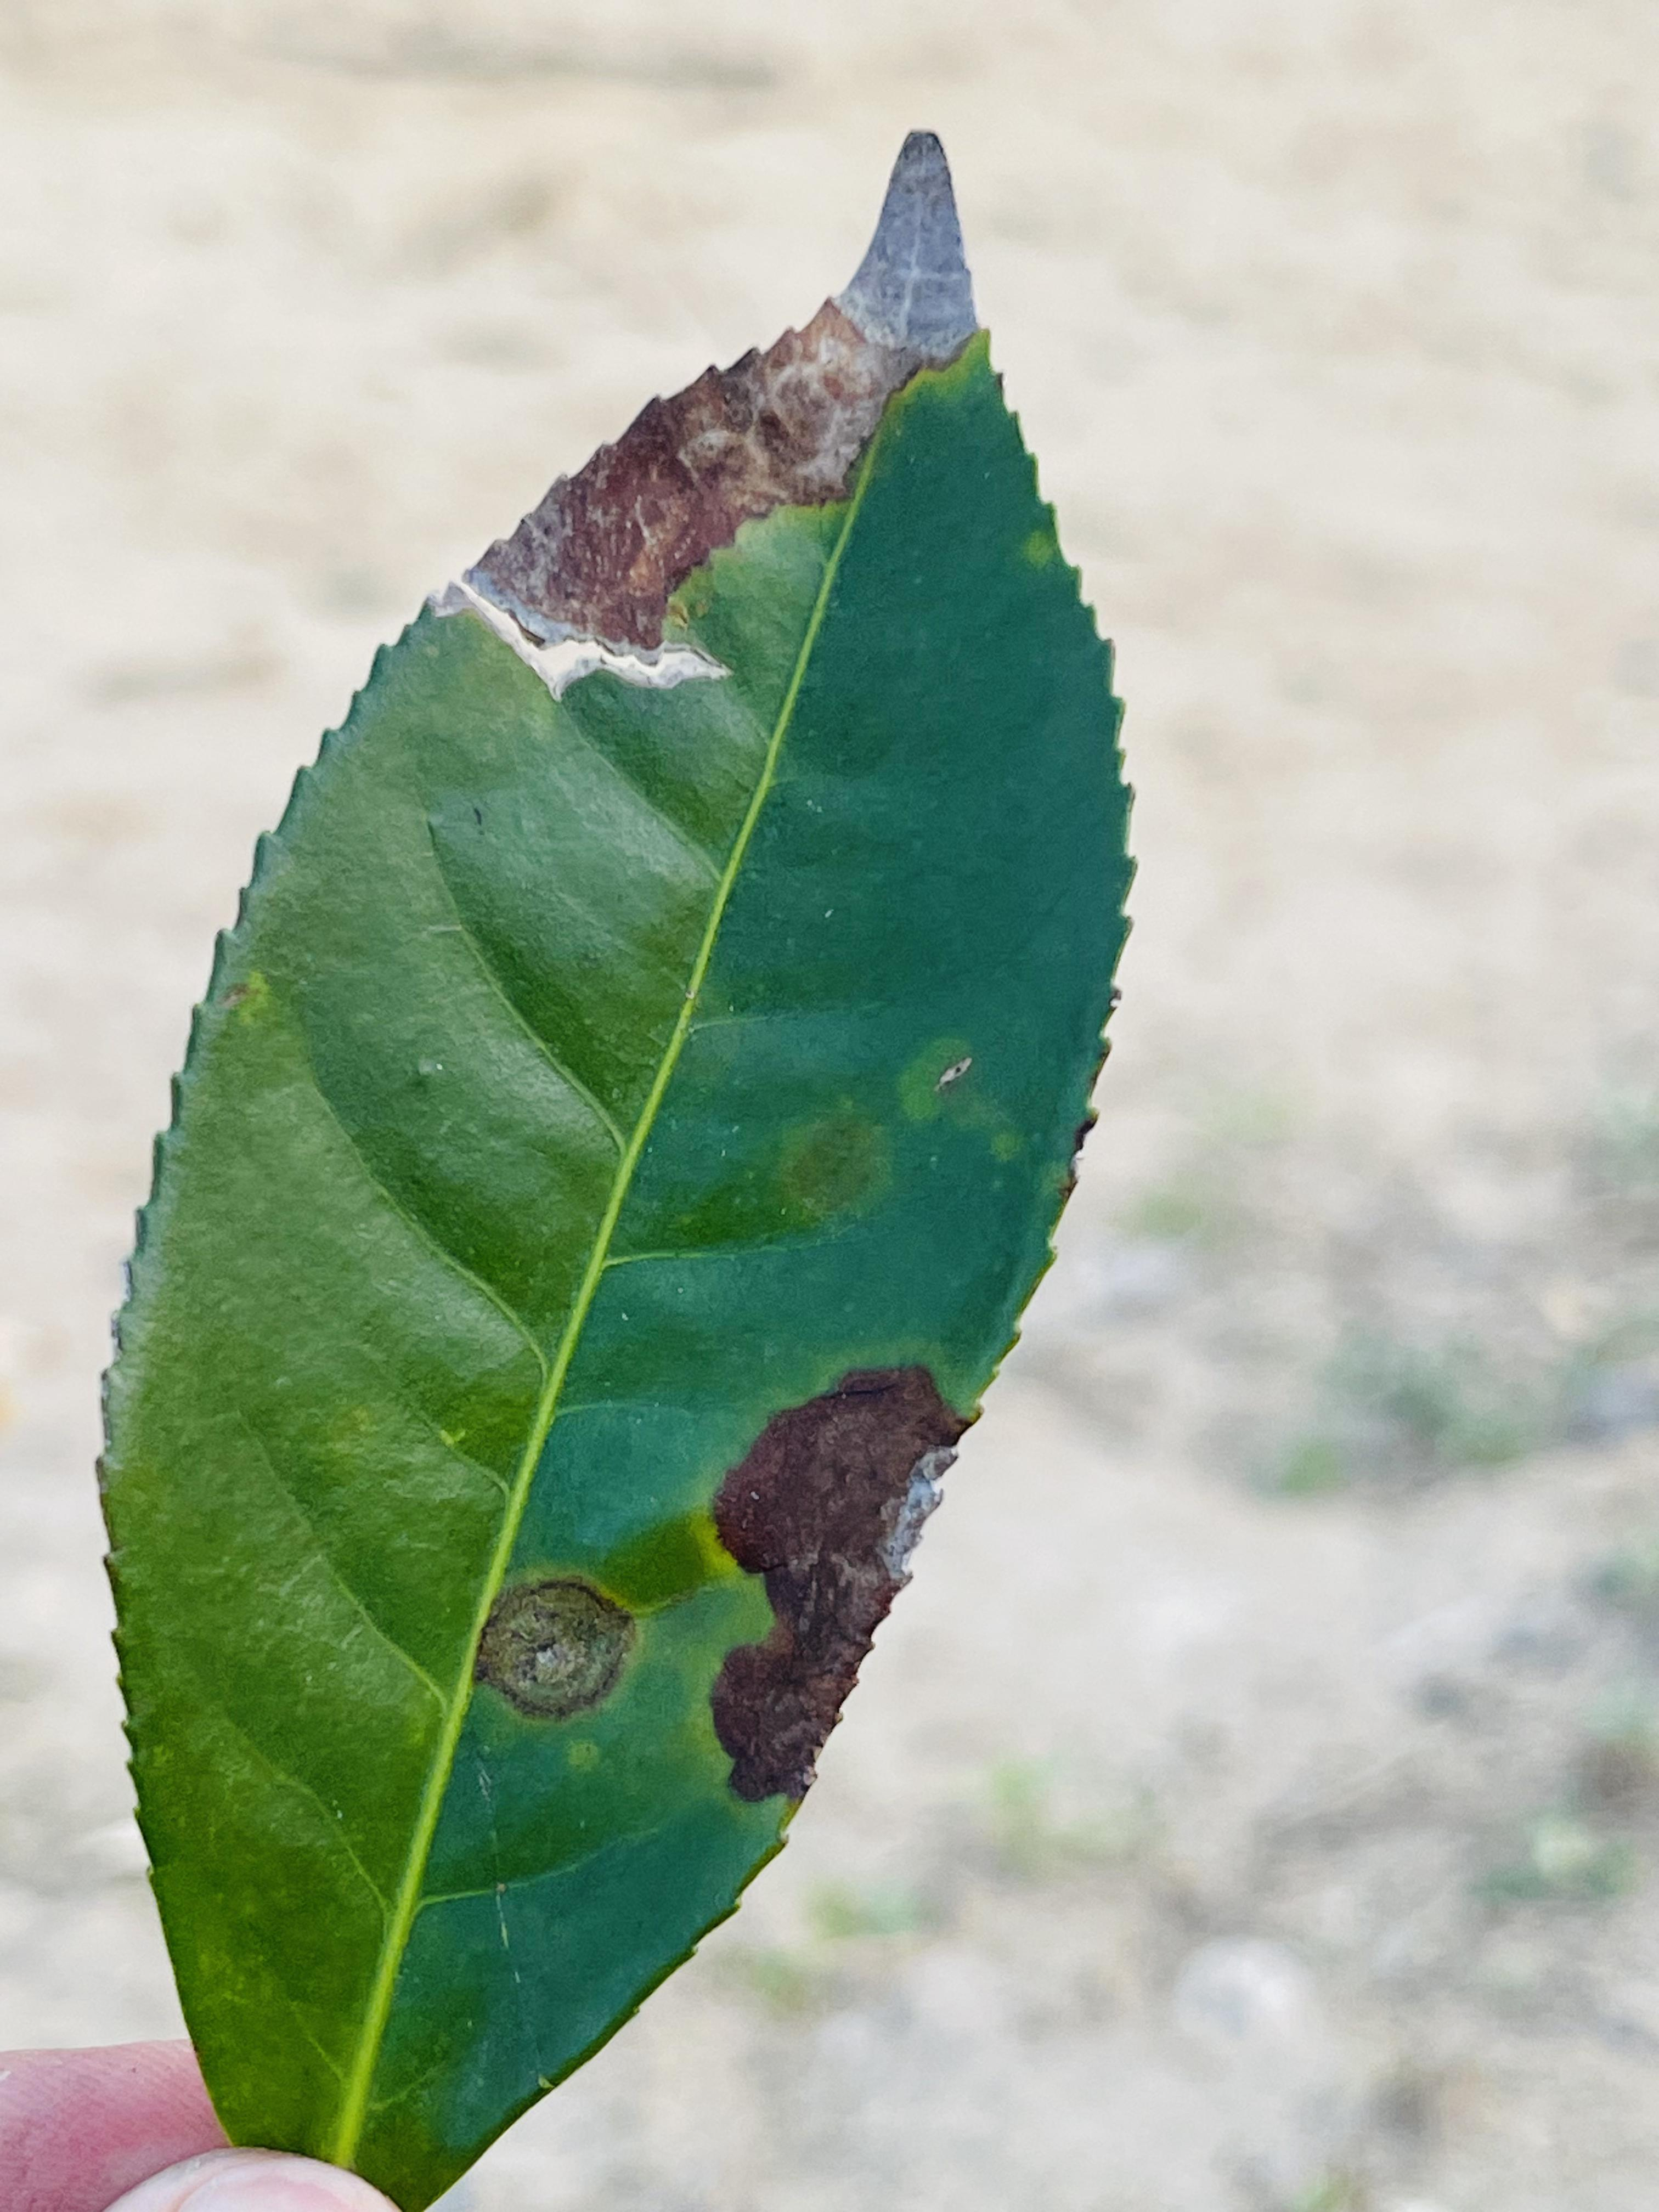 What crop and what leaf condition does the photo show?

tea, blight
